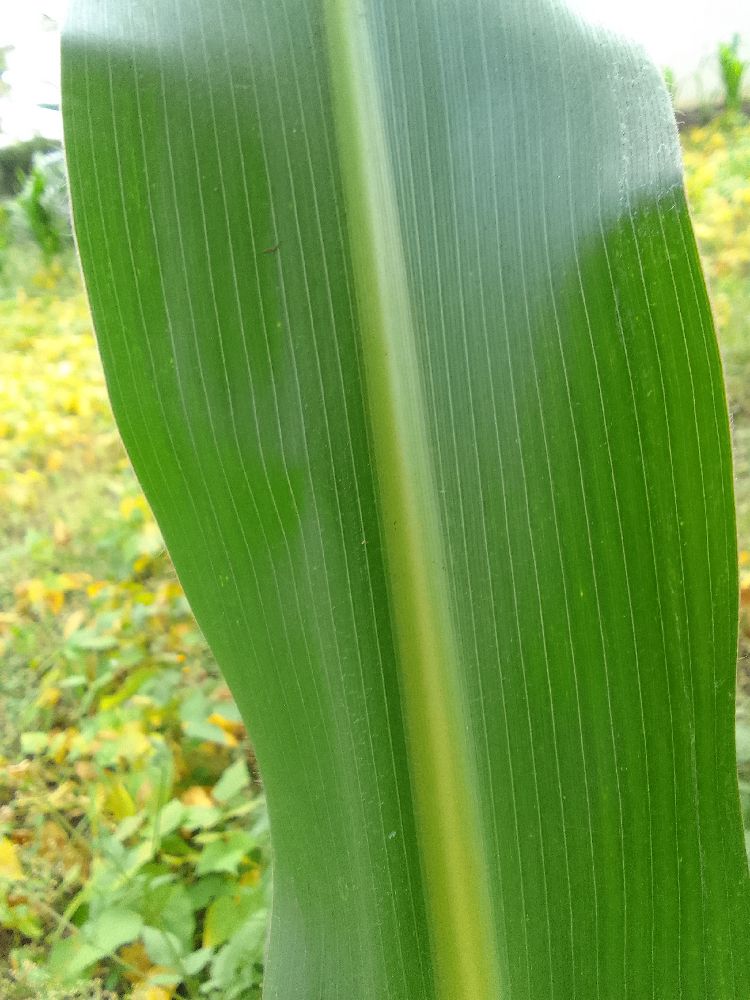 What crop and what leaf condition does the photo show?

maize, healthy
